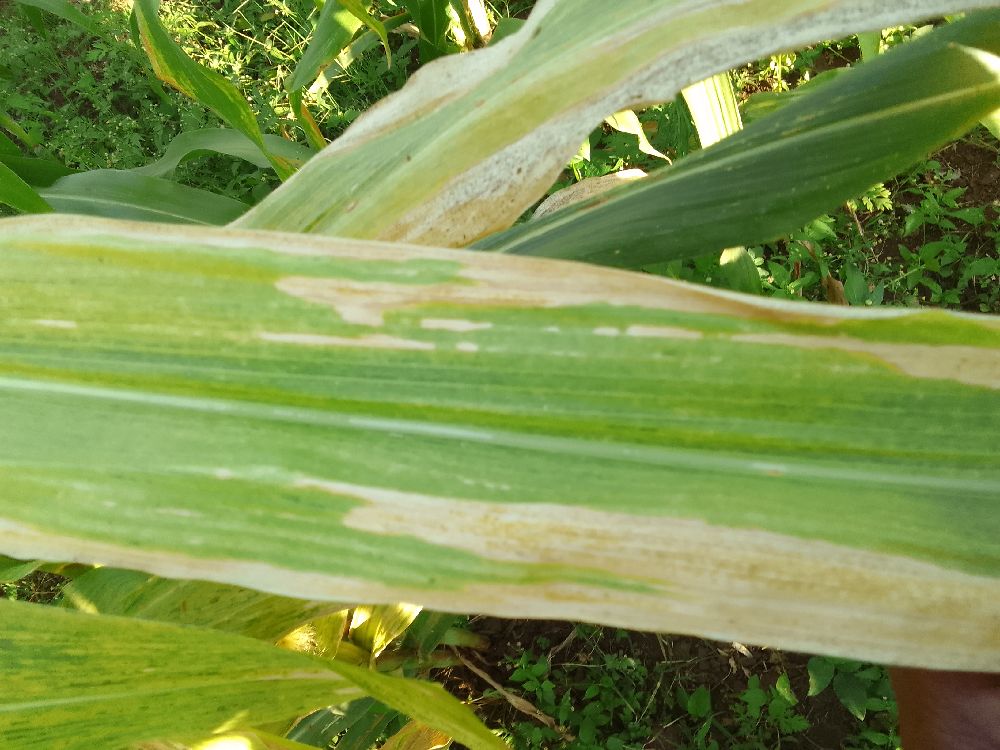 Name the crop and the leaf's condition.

maize, maize lethal necrosis
